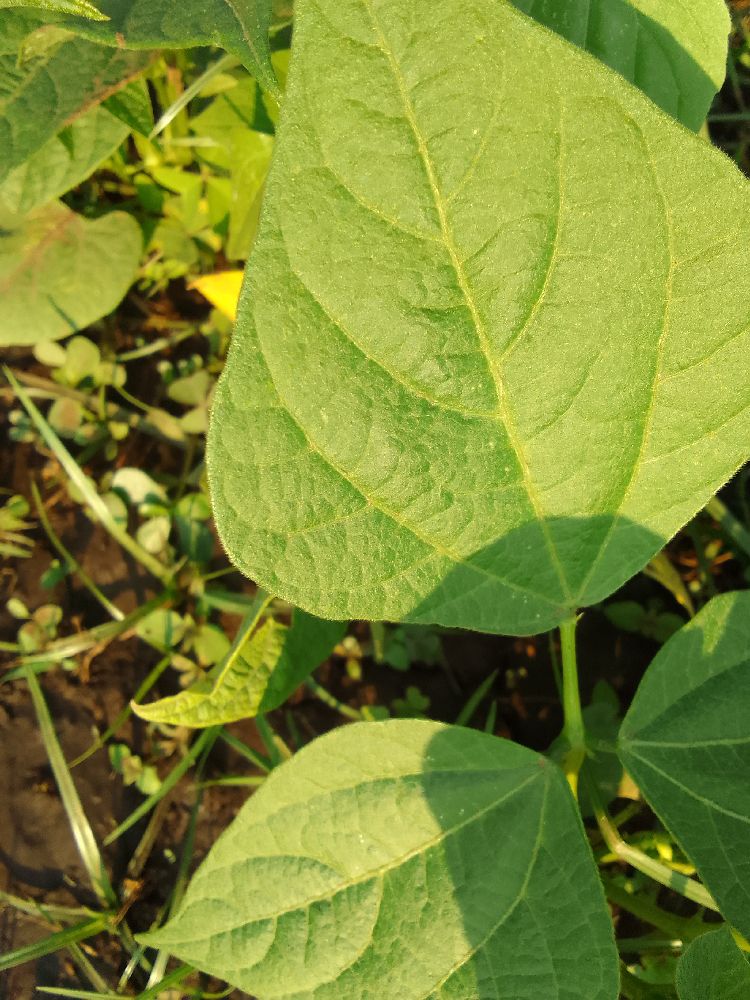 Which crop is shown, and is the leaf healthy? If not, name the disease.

common bean, healthy
